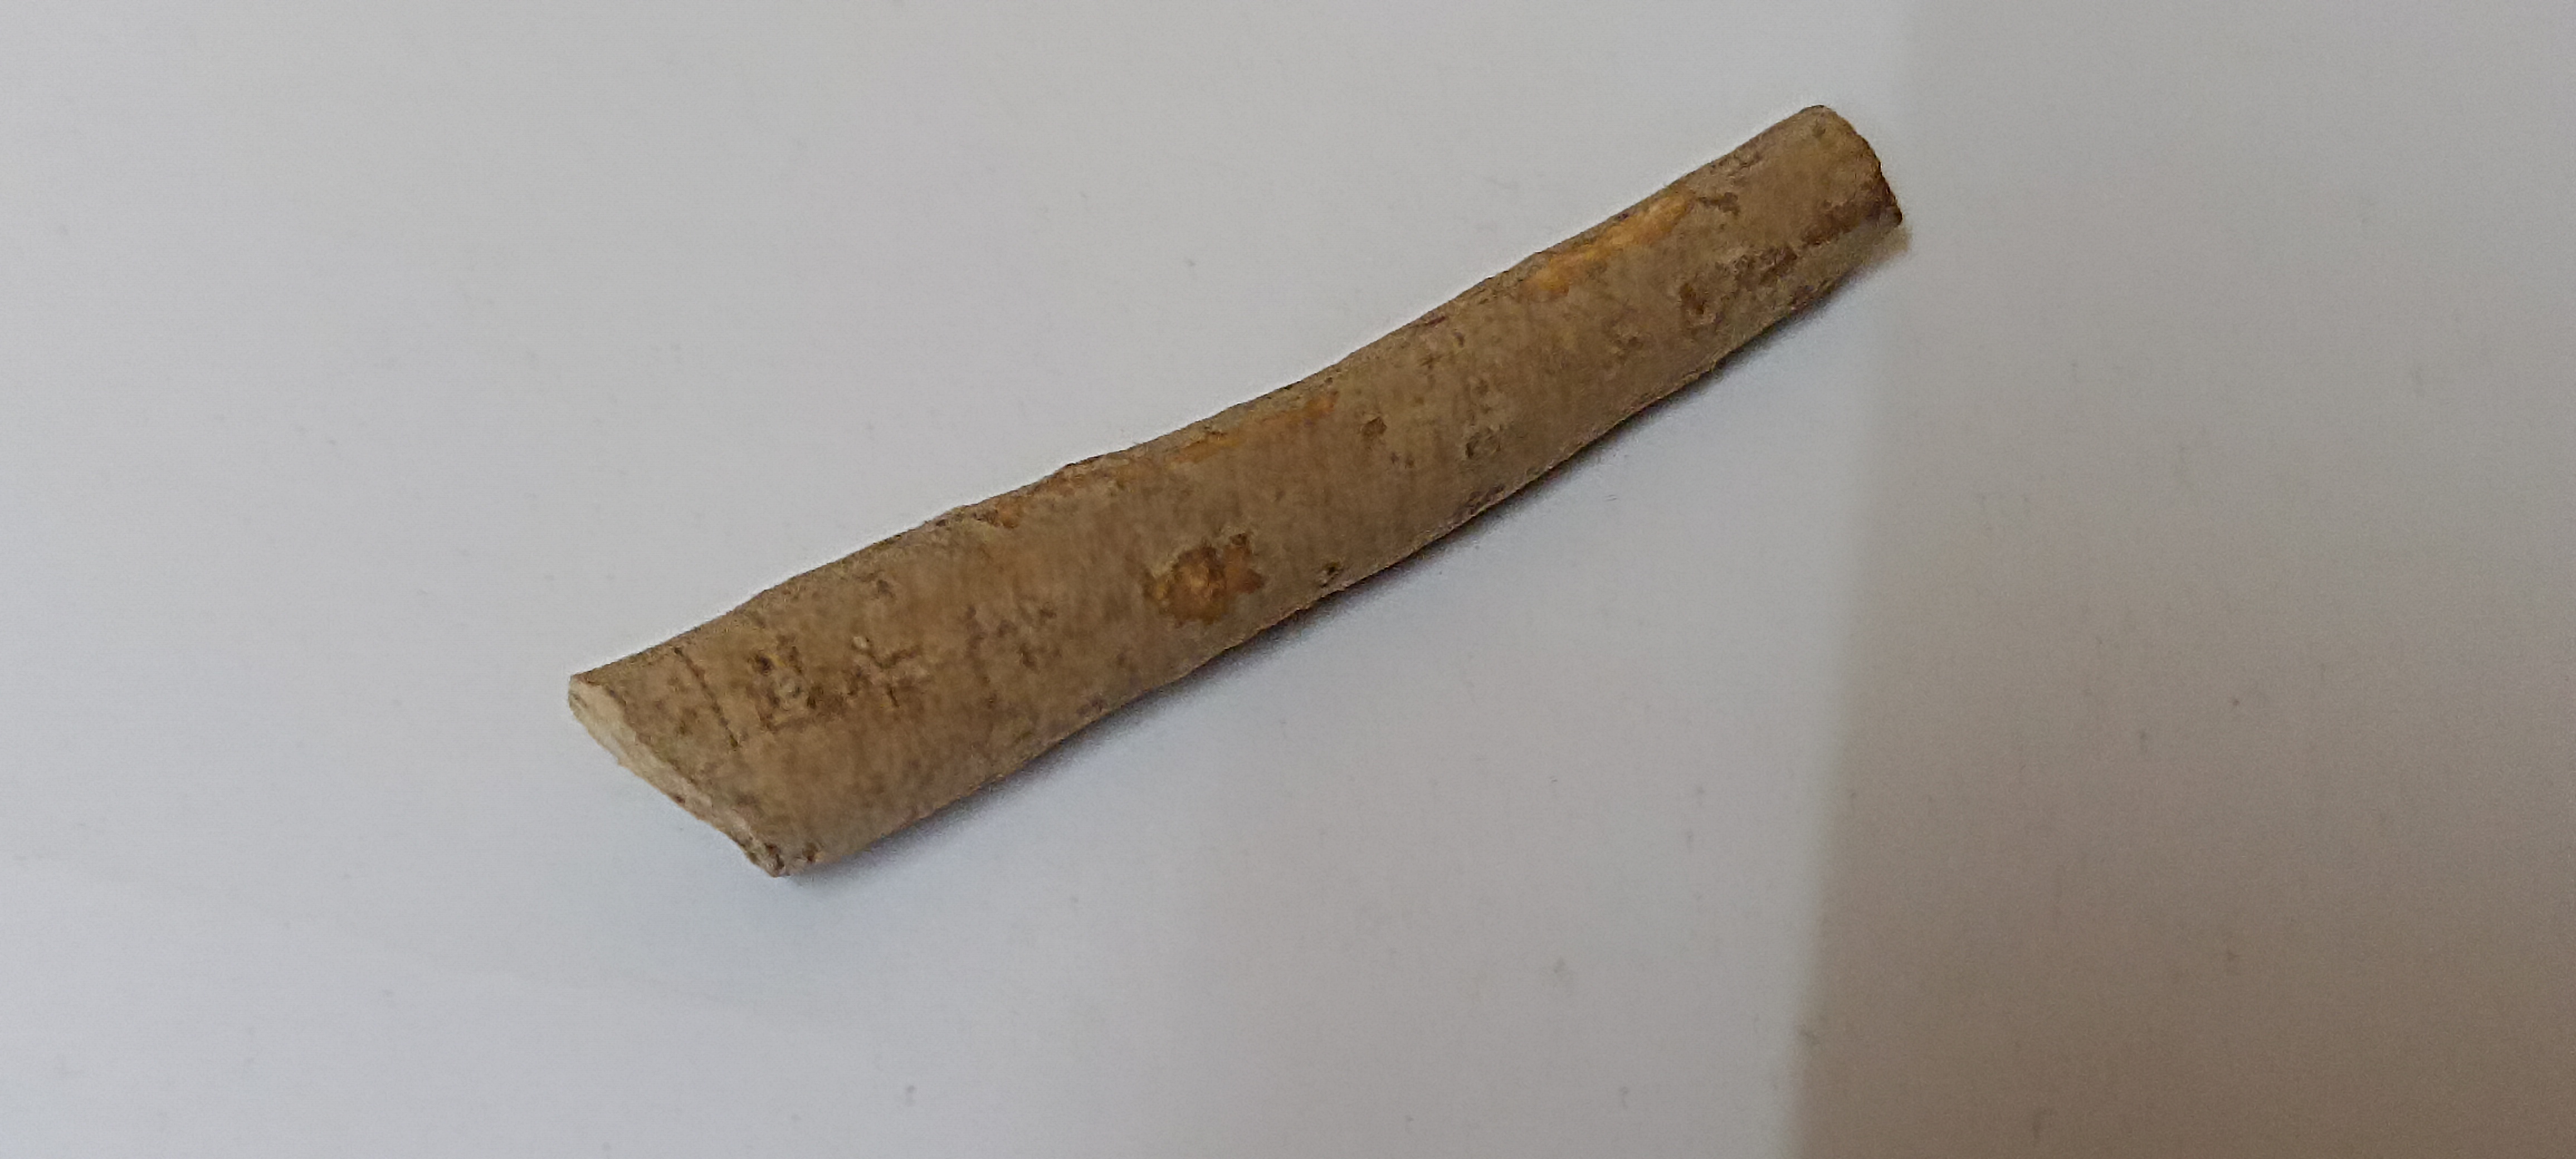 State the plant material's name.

ashwagandha
